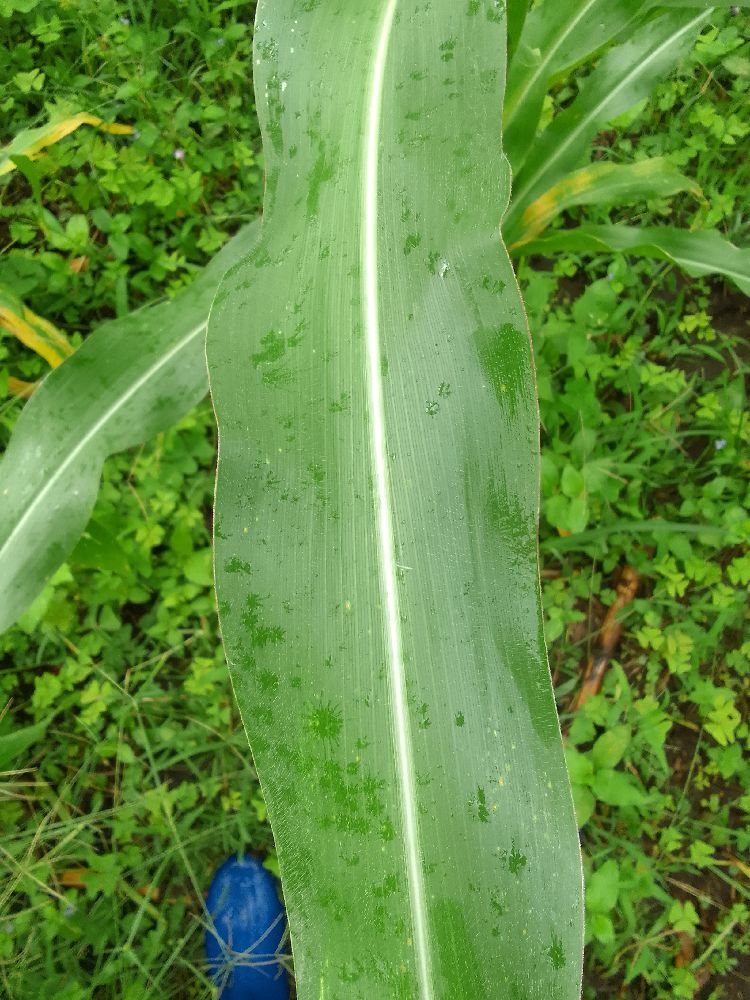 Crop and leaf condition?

maize, healthy
